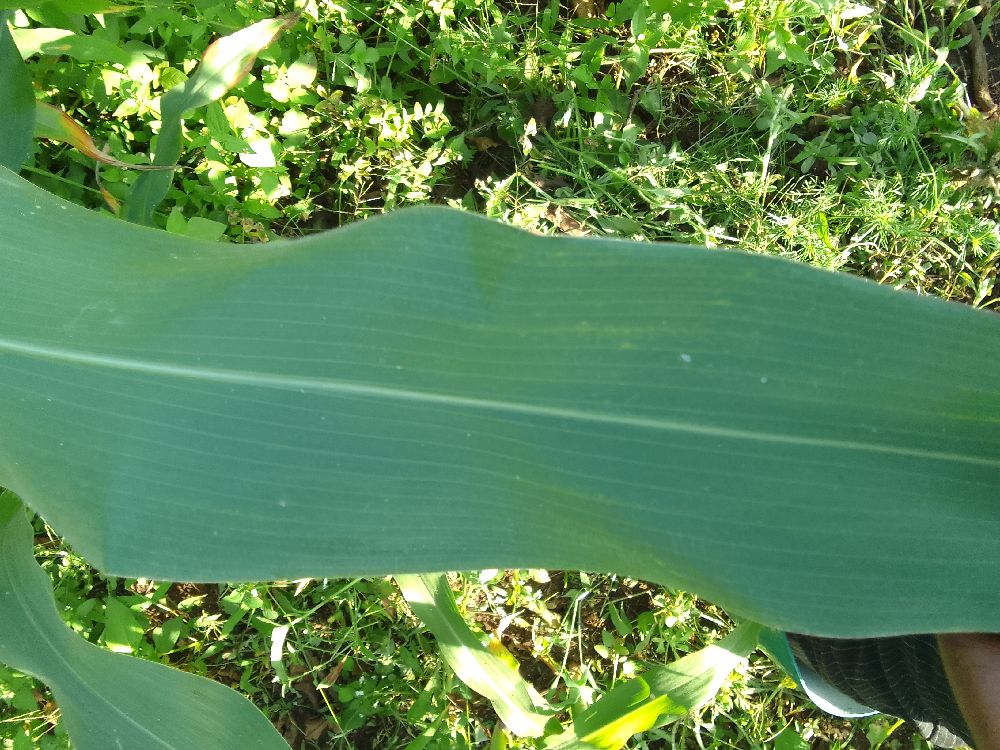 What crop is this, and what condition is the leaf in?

maize, healthy
